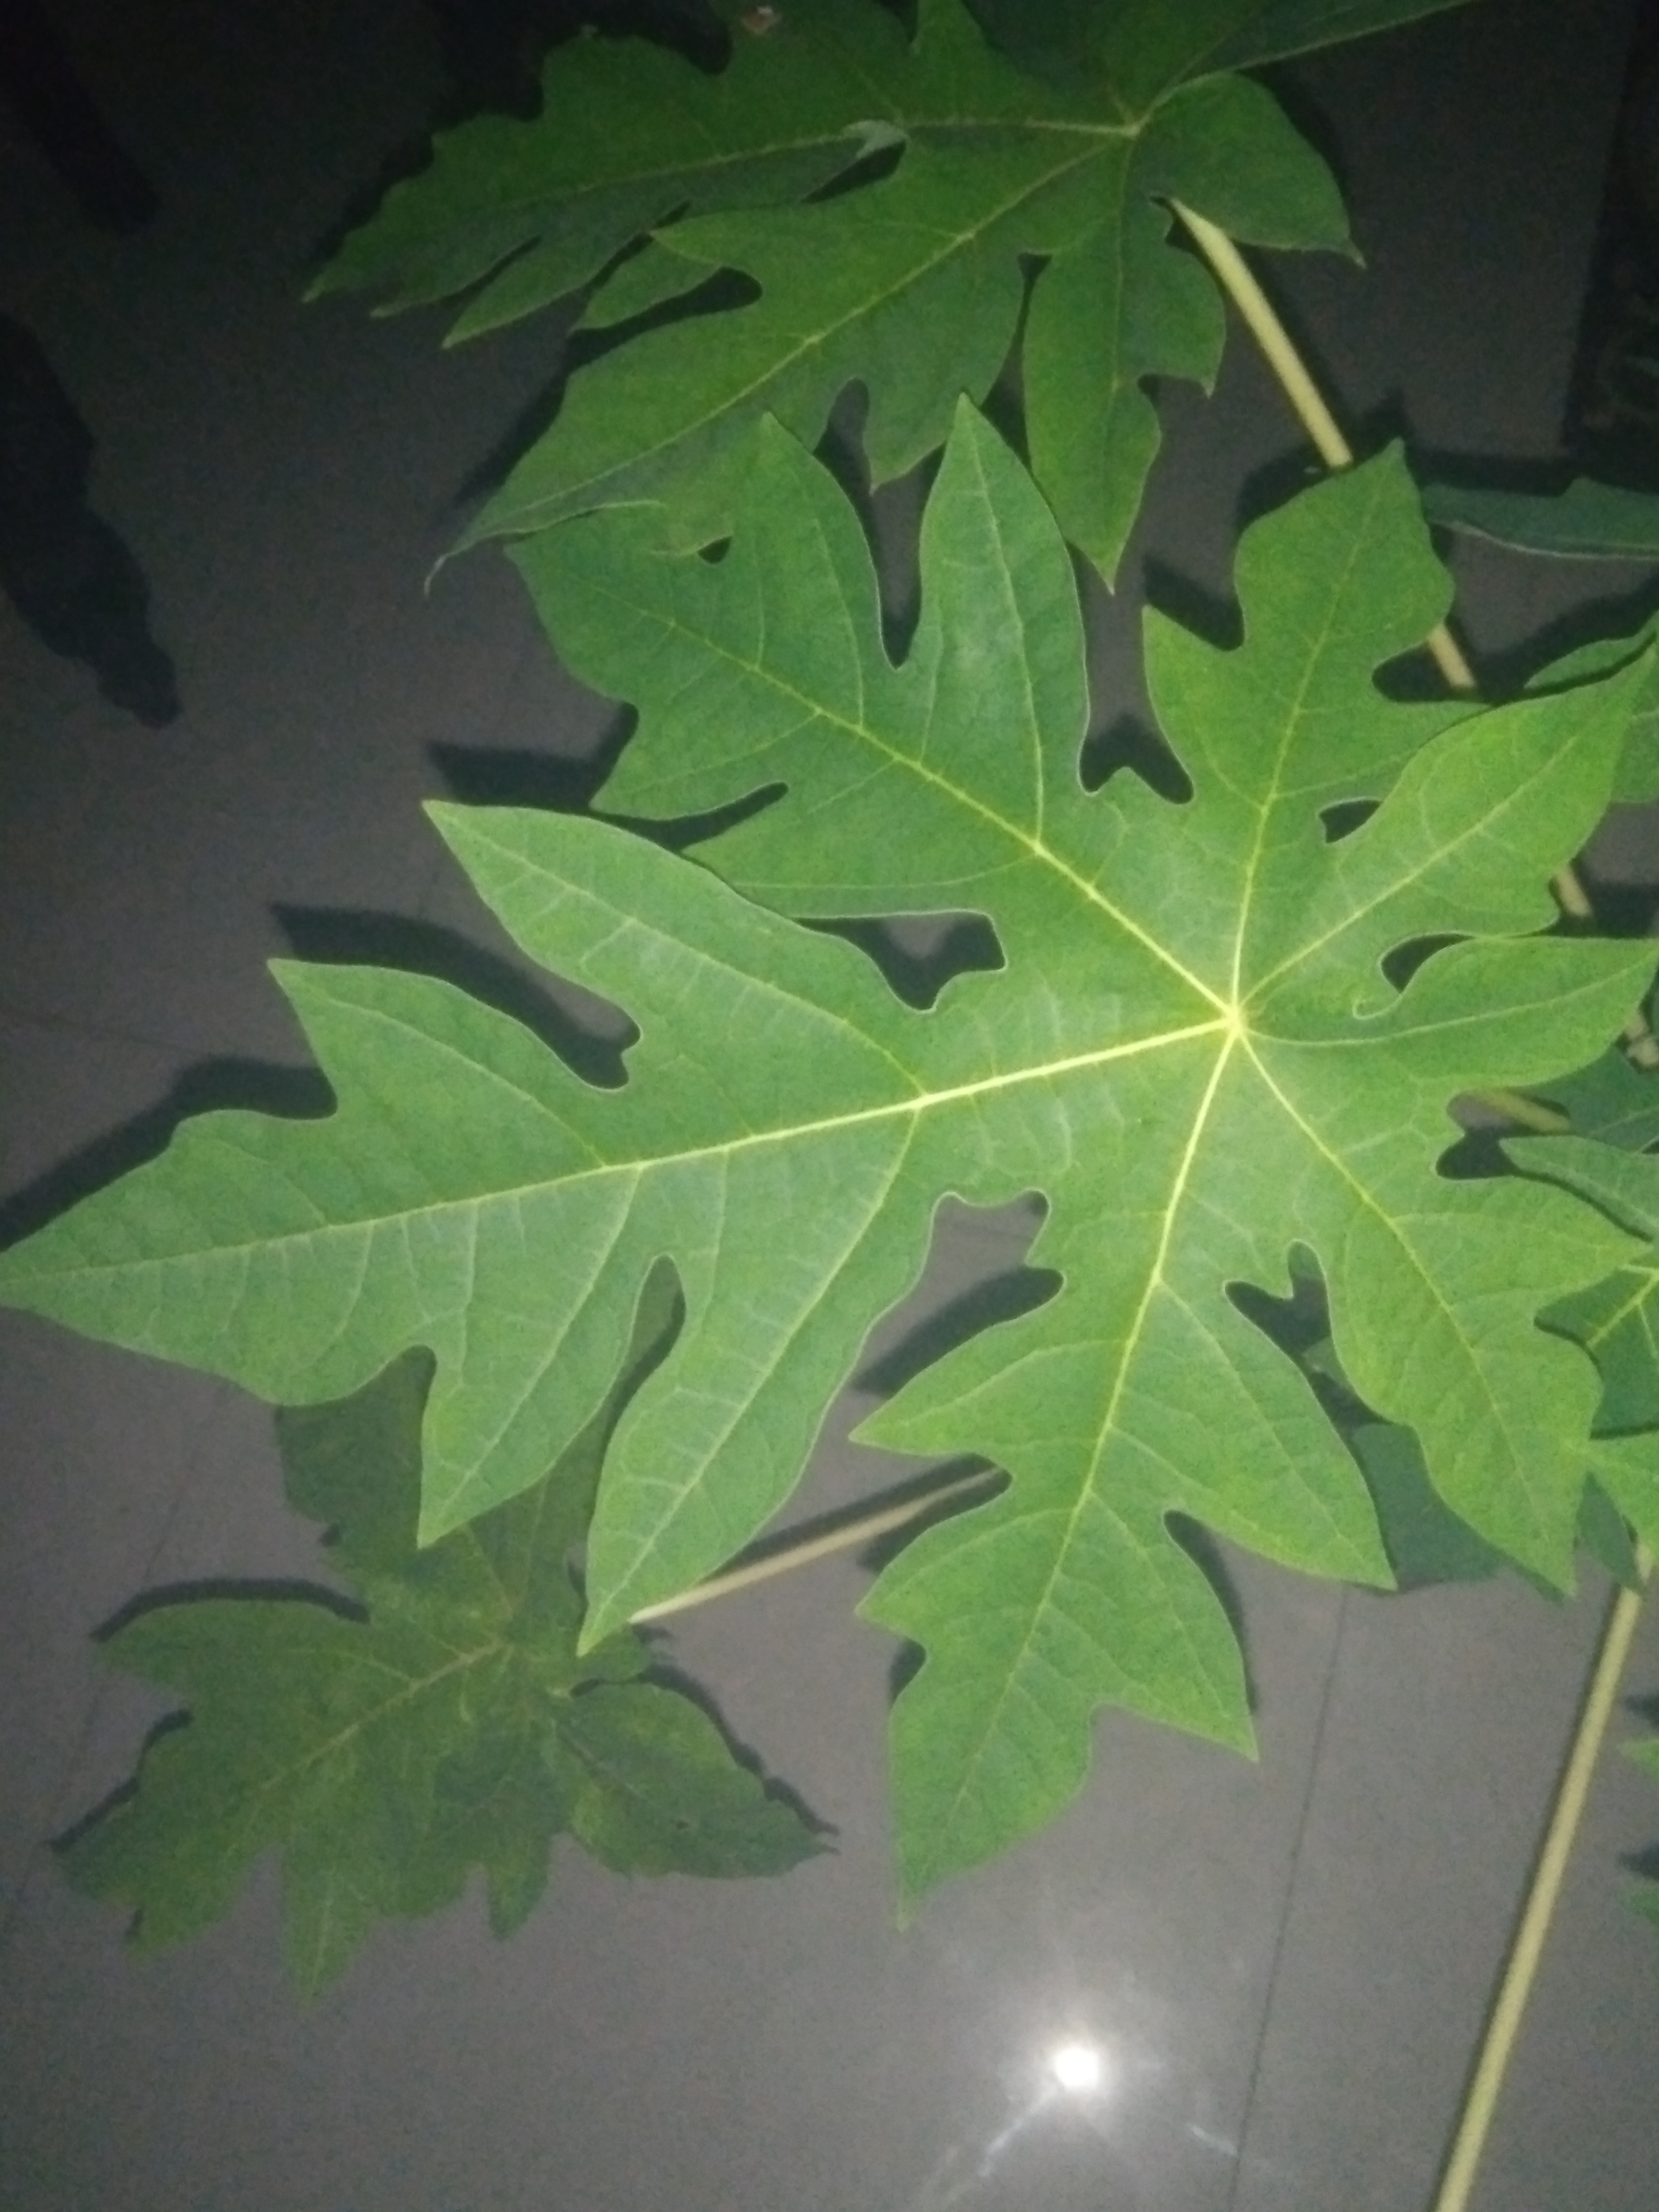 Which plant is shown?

papaya
